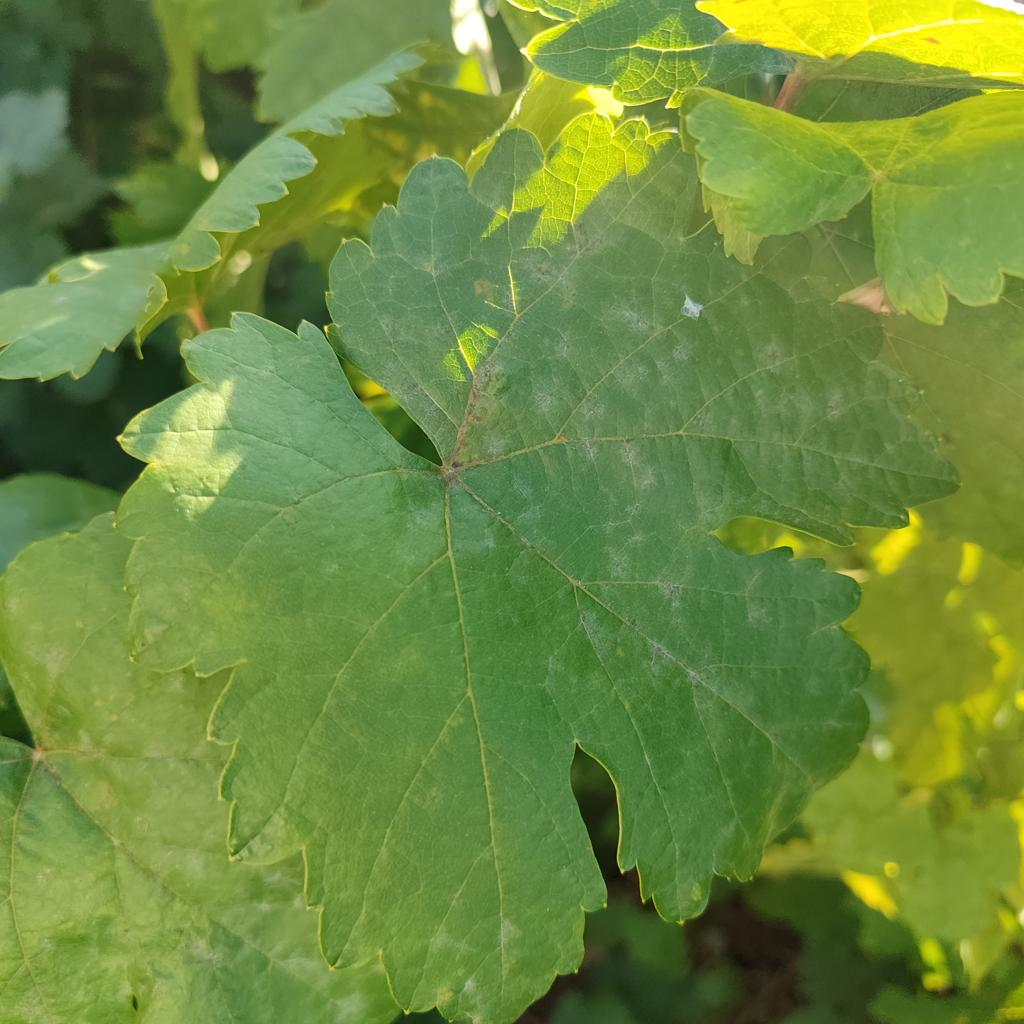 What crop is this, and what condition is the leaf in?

grapevine, powdery mildew
